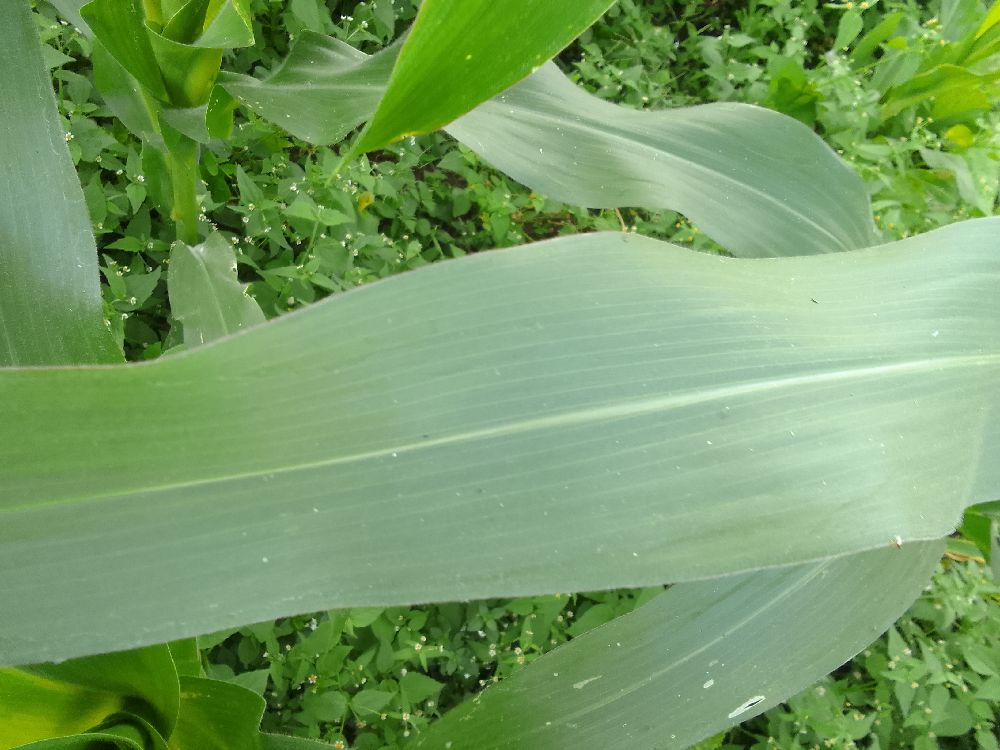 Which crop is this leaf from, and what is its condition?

maize, healthy
